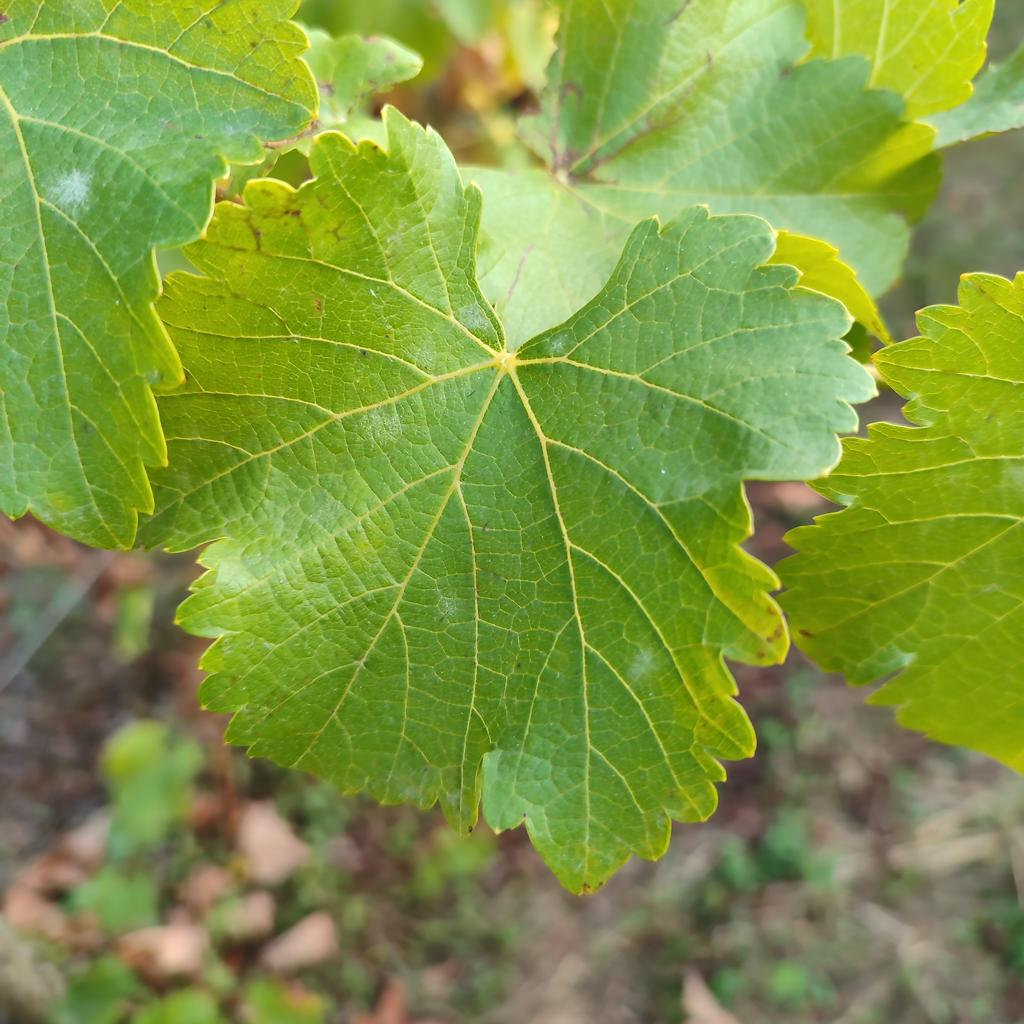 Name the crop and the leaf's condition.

grapevine, powdery mildew
